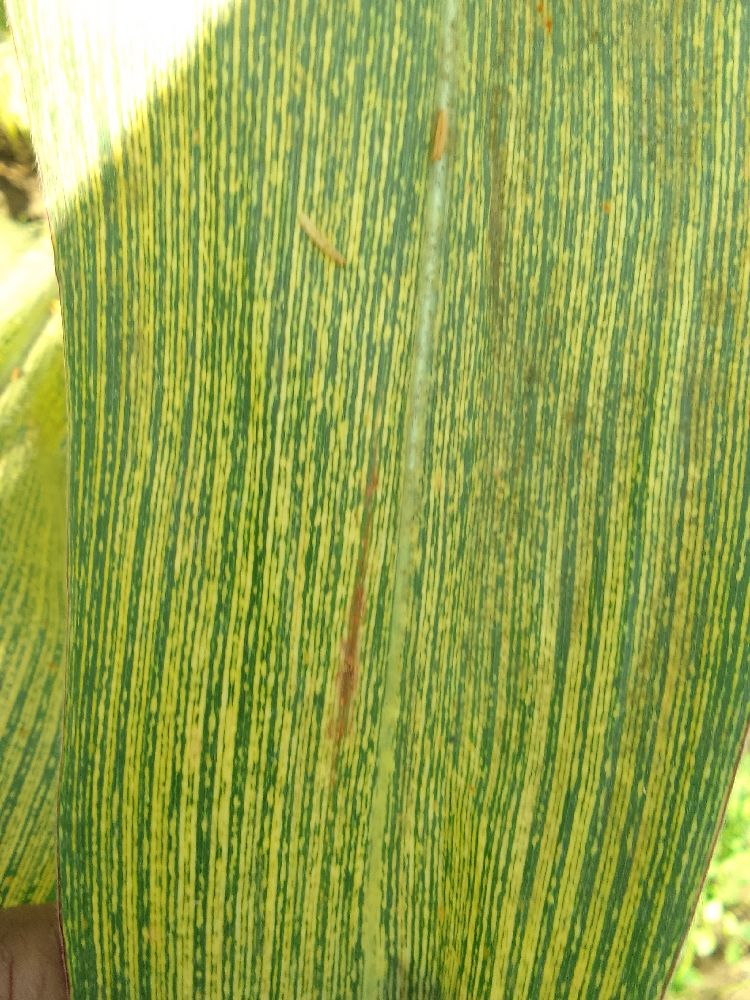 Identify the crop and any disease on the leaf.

maize, maize streak virus
